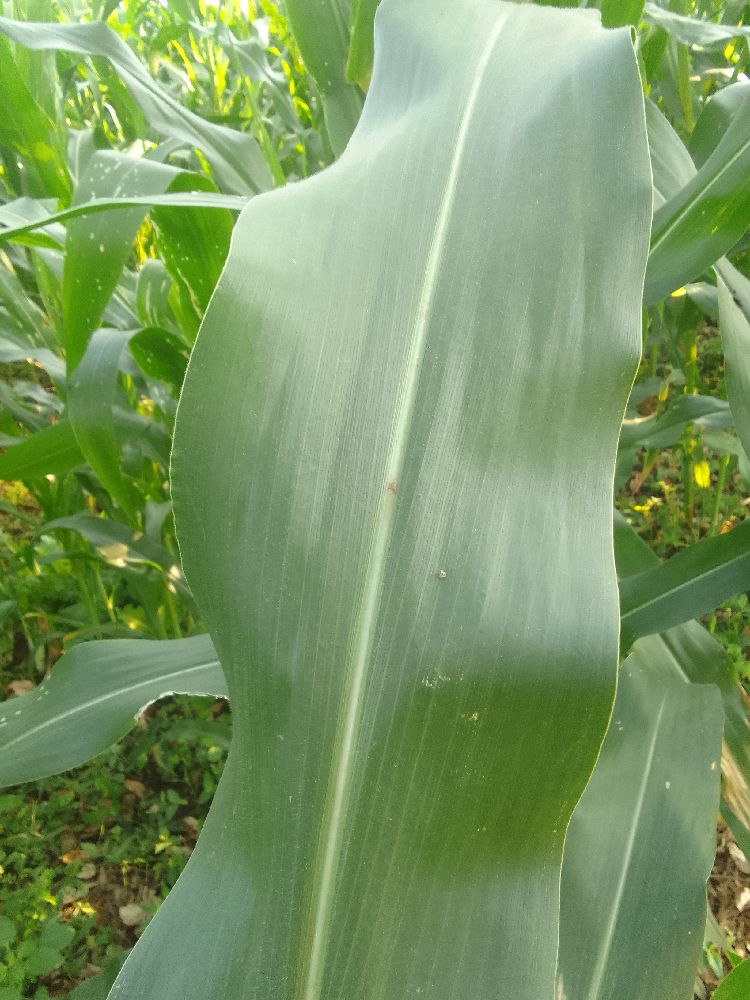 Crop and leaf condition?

maize, healthy
